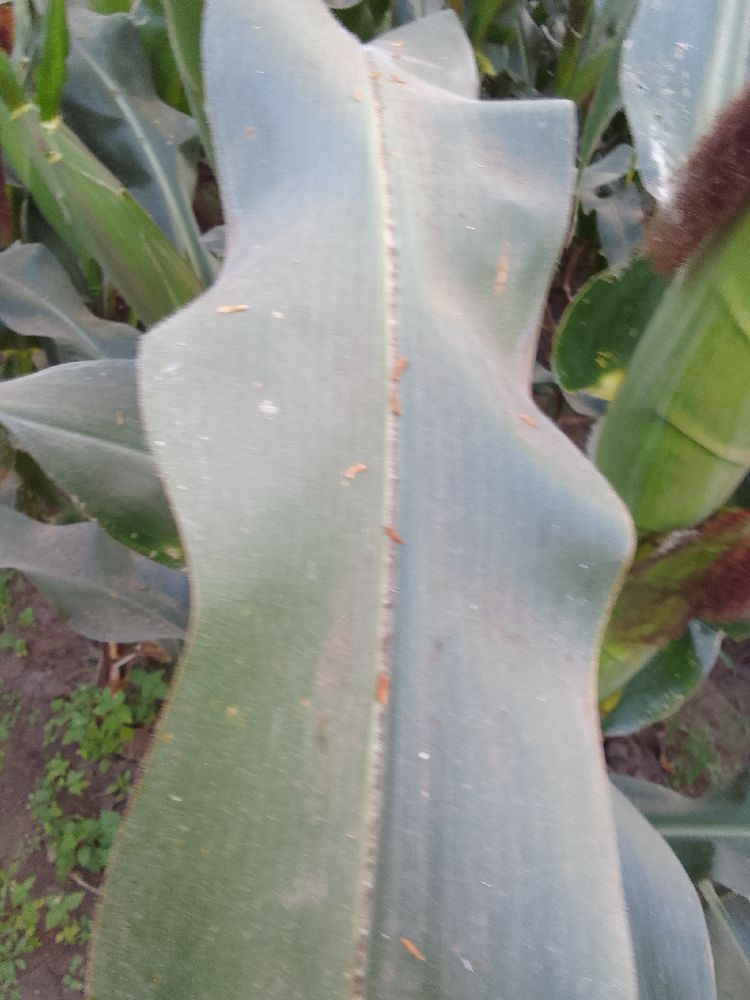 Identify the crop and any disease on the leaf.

maize, healthy
